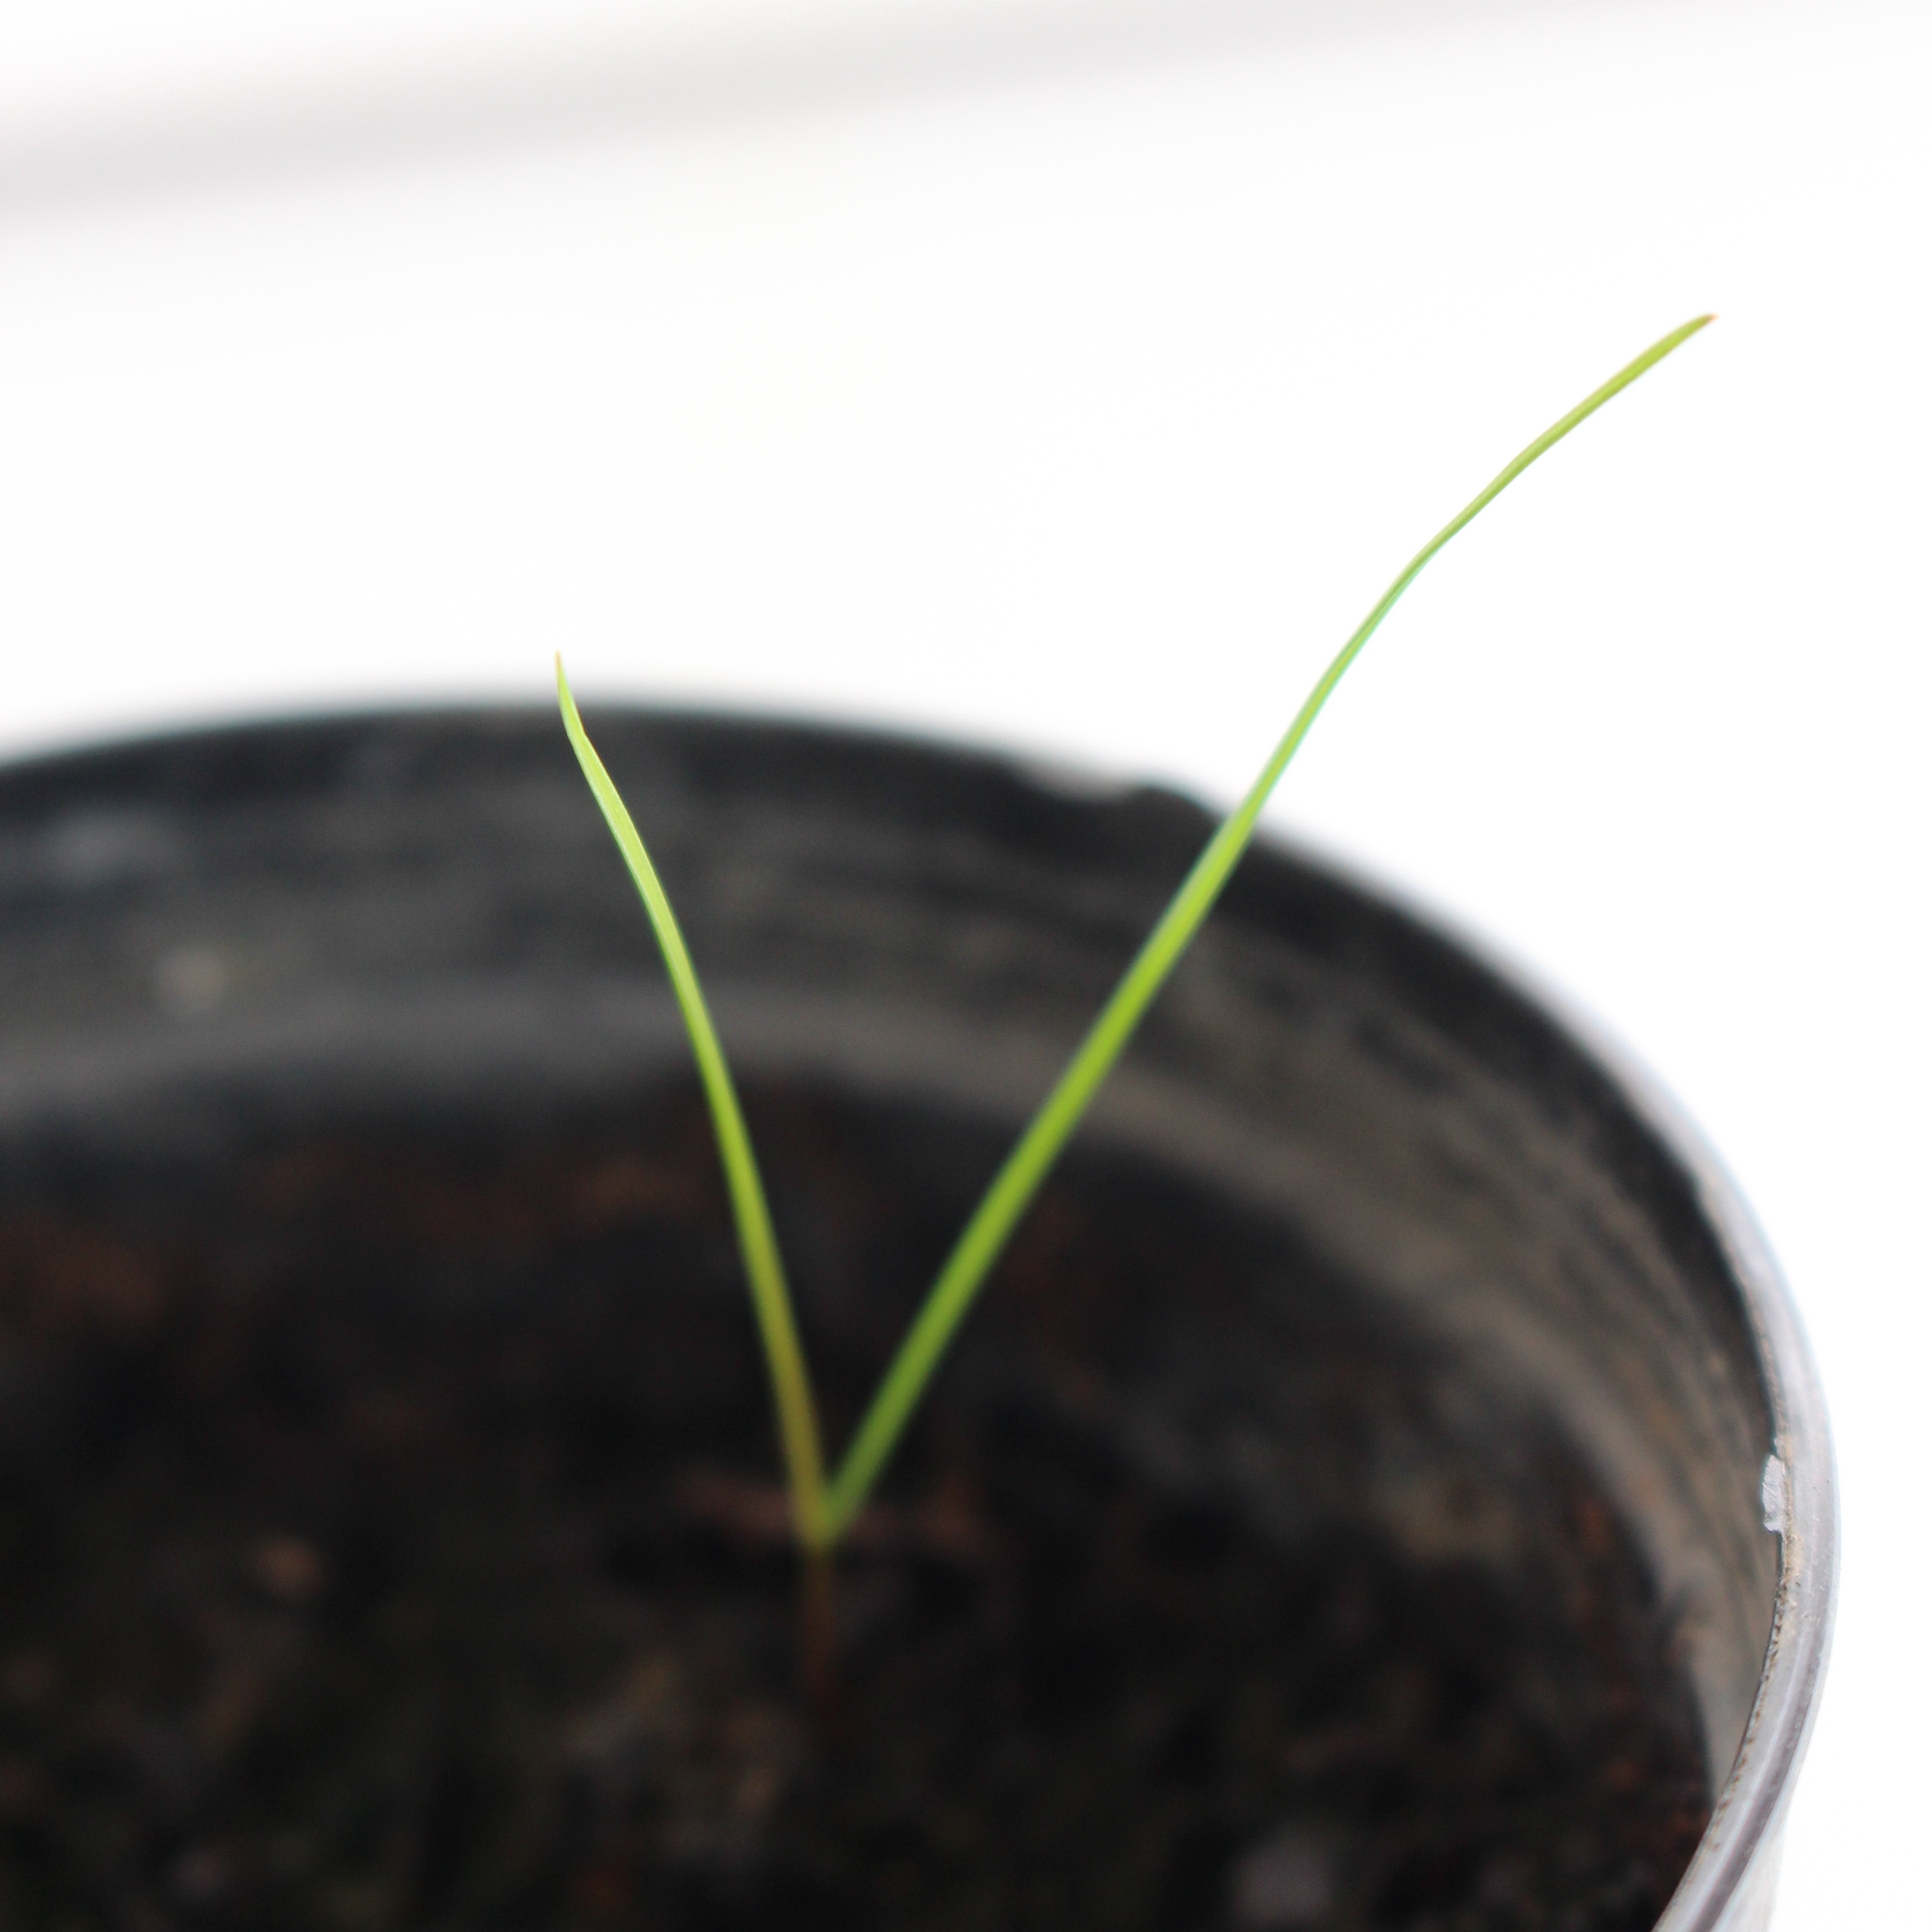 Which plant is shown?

Lolium multiflorum
